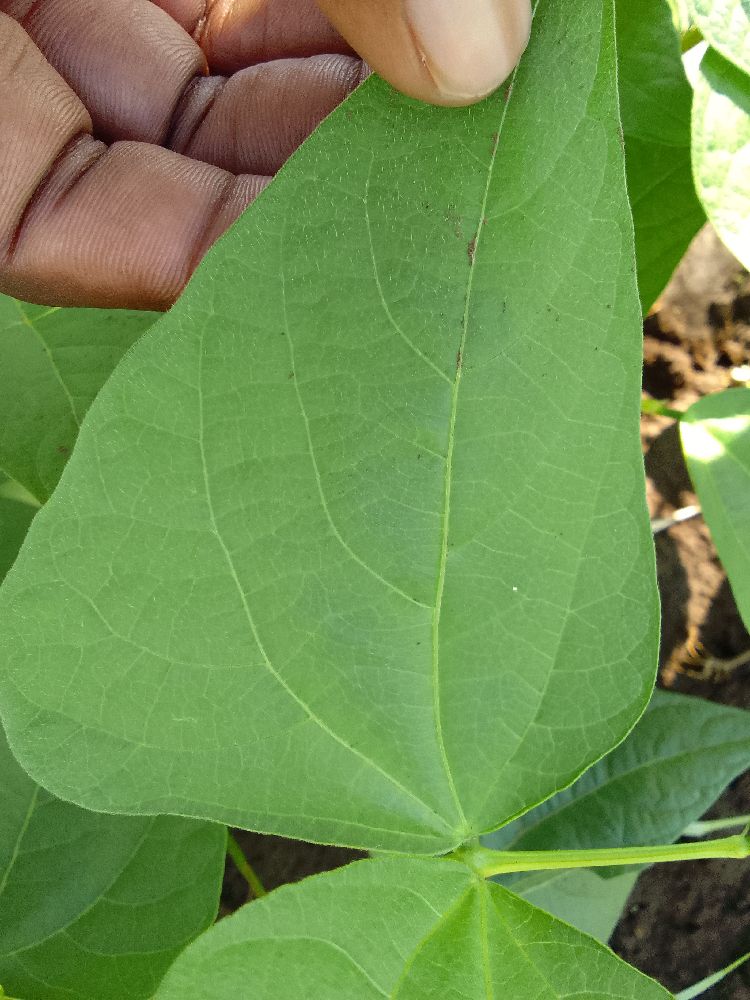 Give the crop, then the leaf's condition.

common bean, healthy
